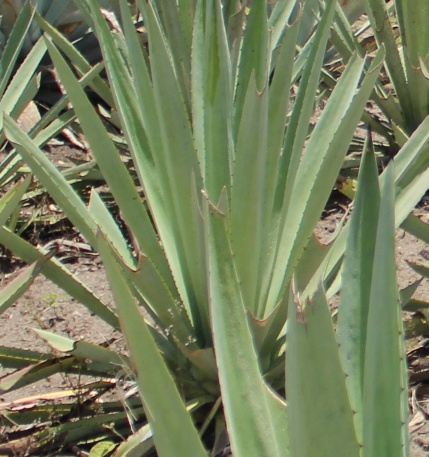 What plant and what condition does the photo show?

agave, yellow
